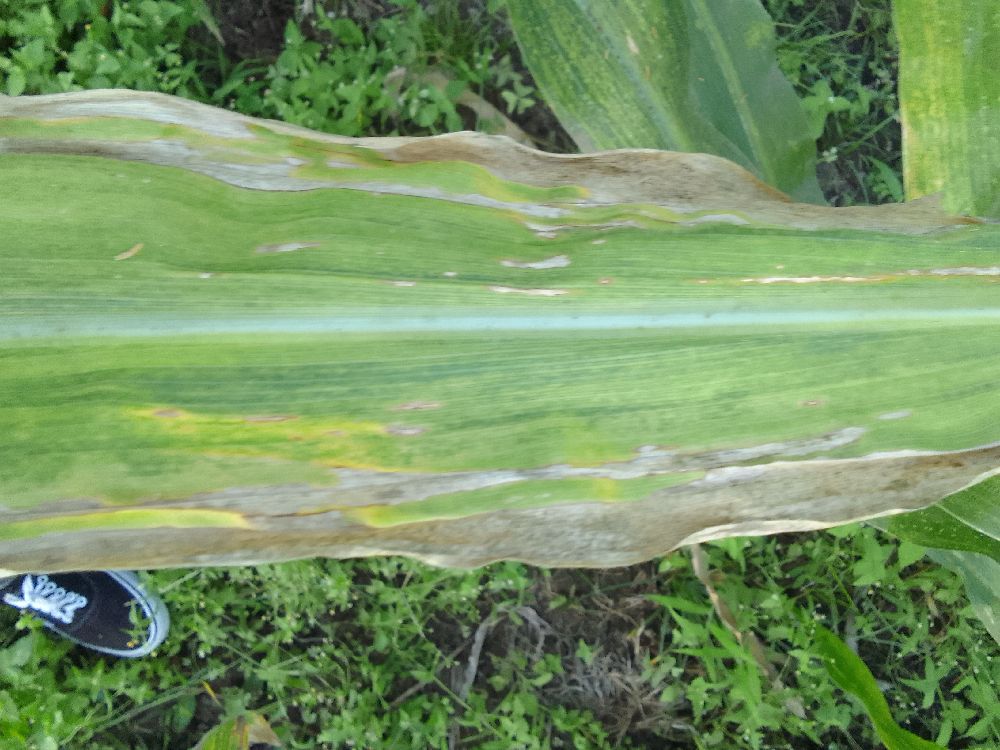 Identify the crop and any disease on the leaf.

maize, maize lethal necrosis
